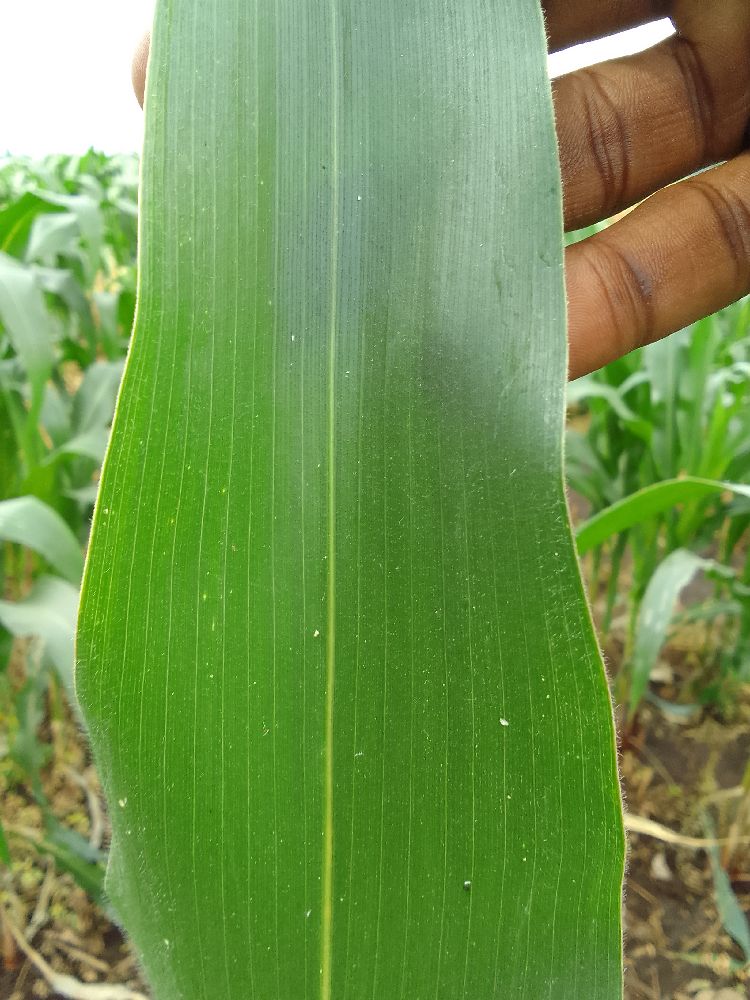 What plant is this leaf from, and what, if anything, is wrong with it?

maize, healthy
